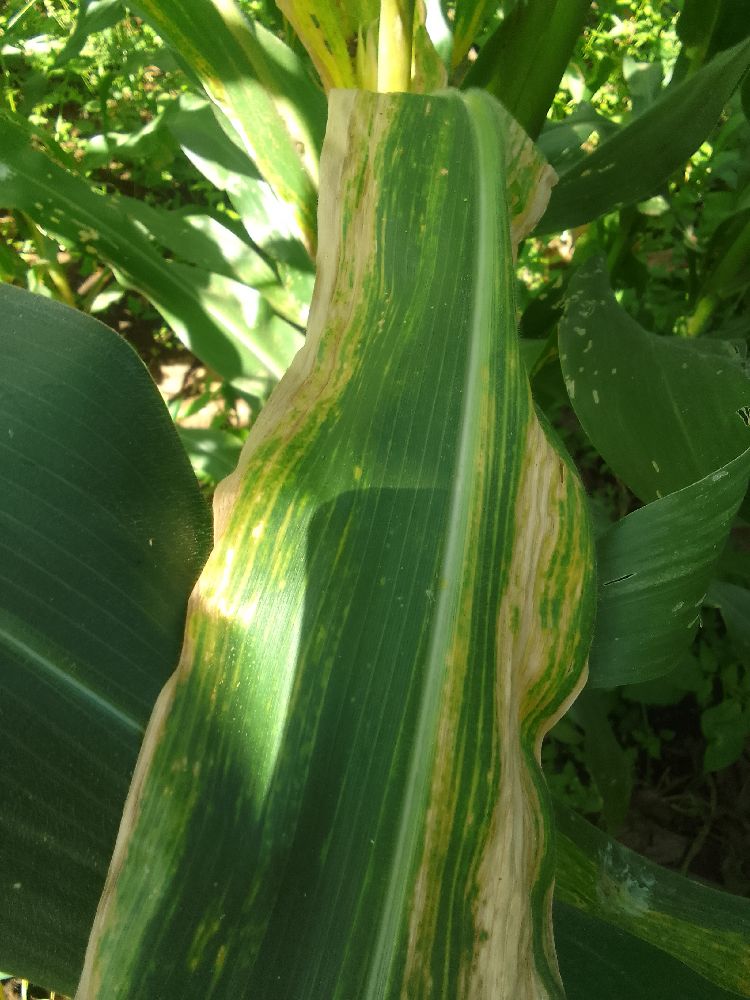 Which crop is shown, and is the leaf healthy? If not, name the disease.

maize, maize lethal necrosis
